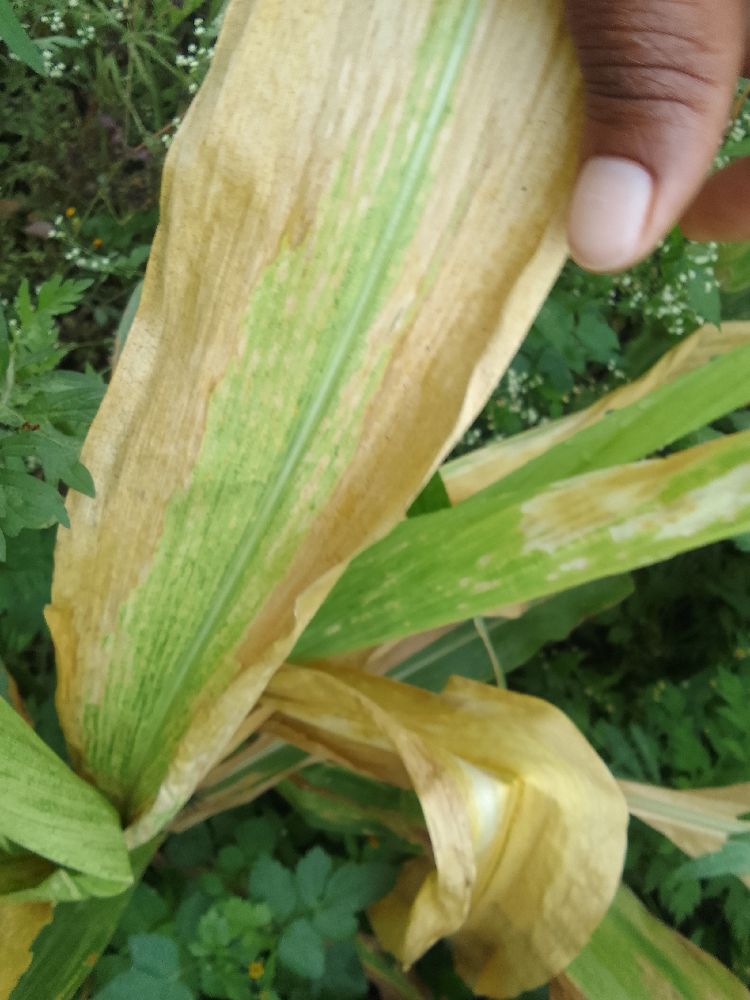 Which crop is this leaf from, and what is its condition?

maize, maize lethal necrosis
